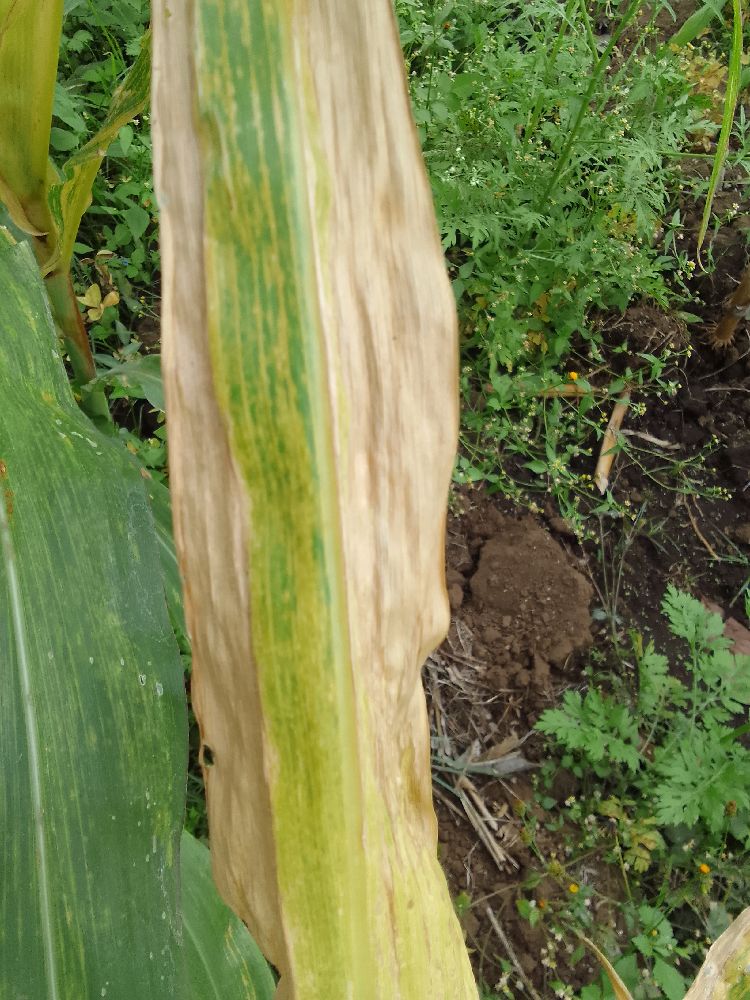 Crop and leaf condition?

maize, maize lethal necrosis
